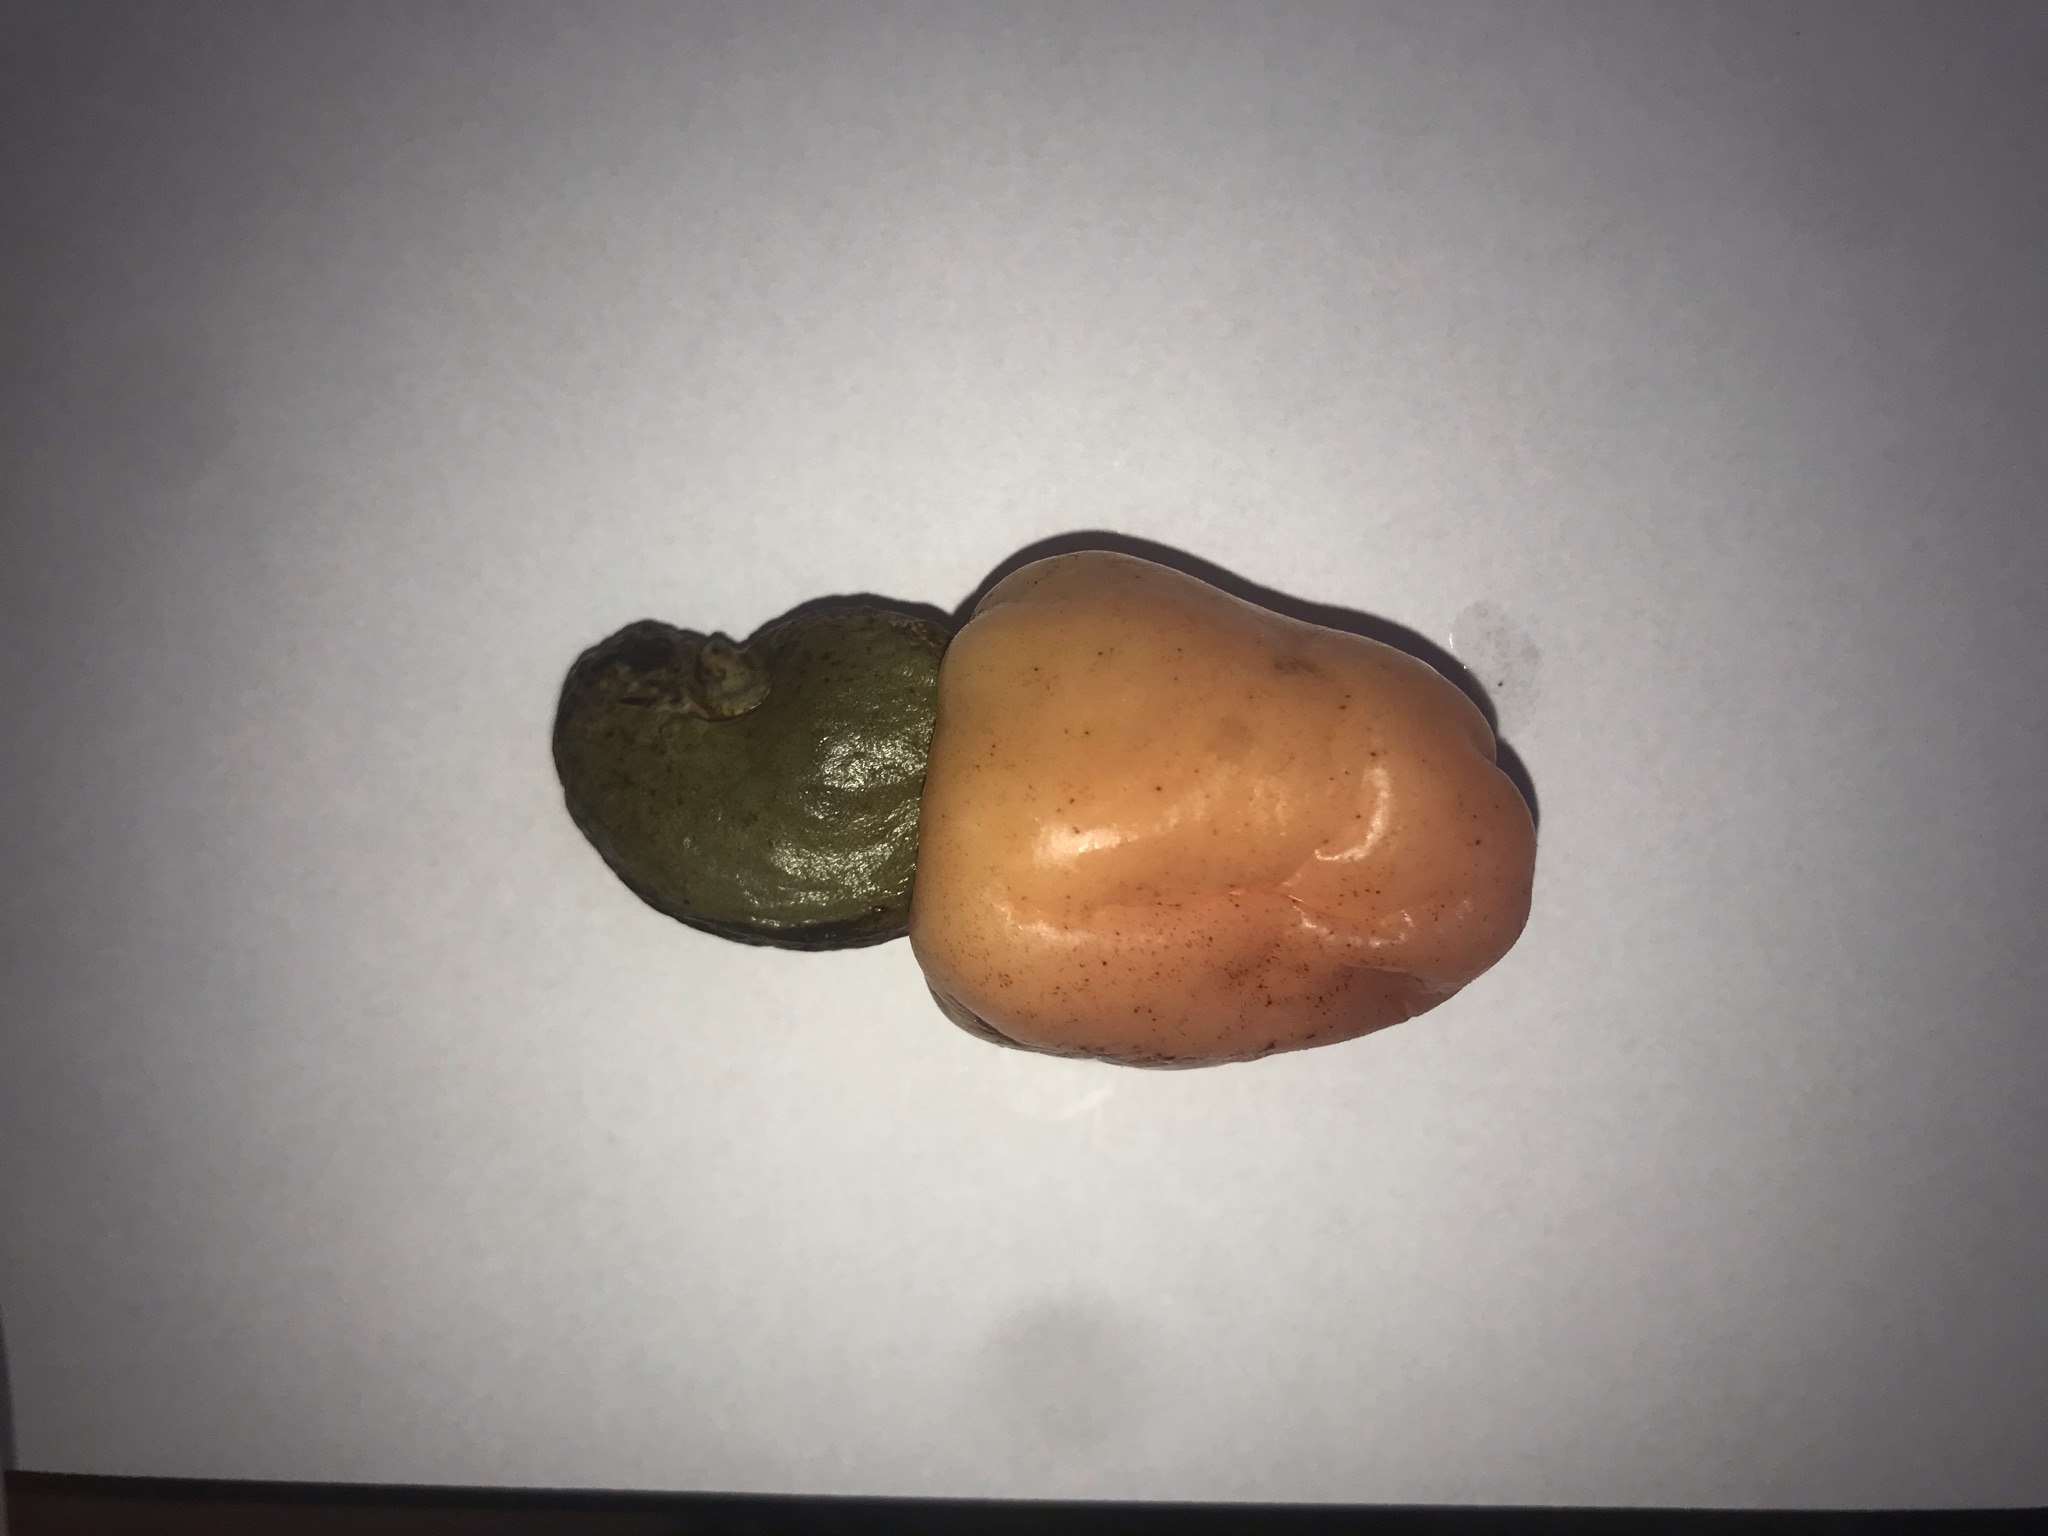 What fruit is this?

caju vermelho
